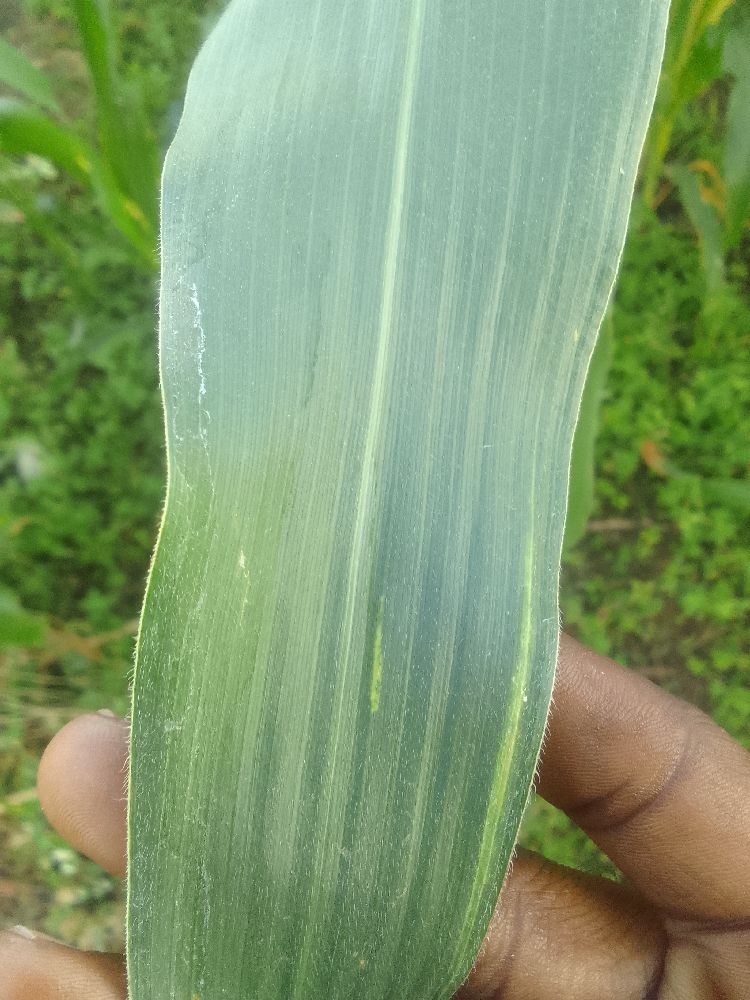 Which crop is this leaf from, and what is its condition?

maize, healthy
